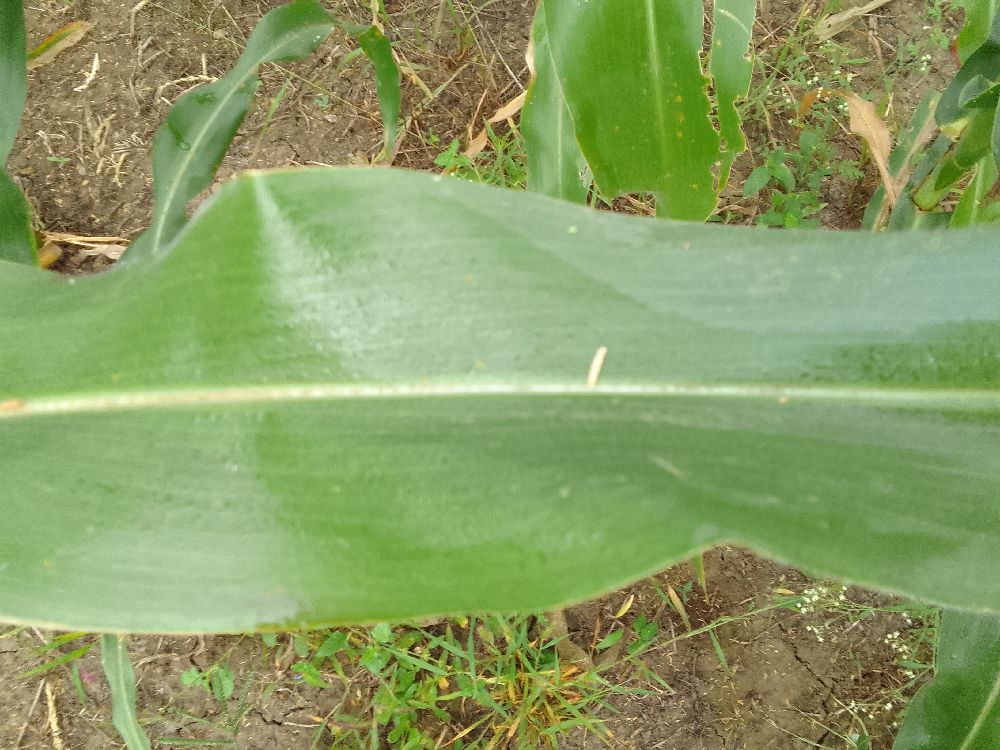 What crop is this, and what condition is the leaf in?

maize, healthy
